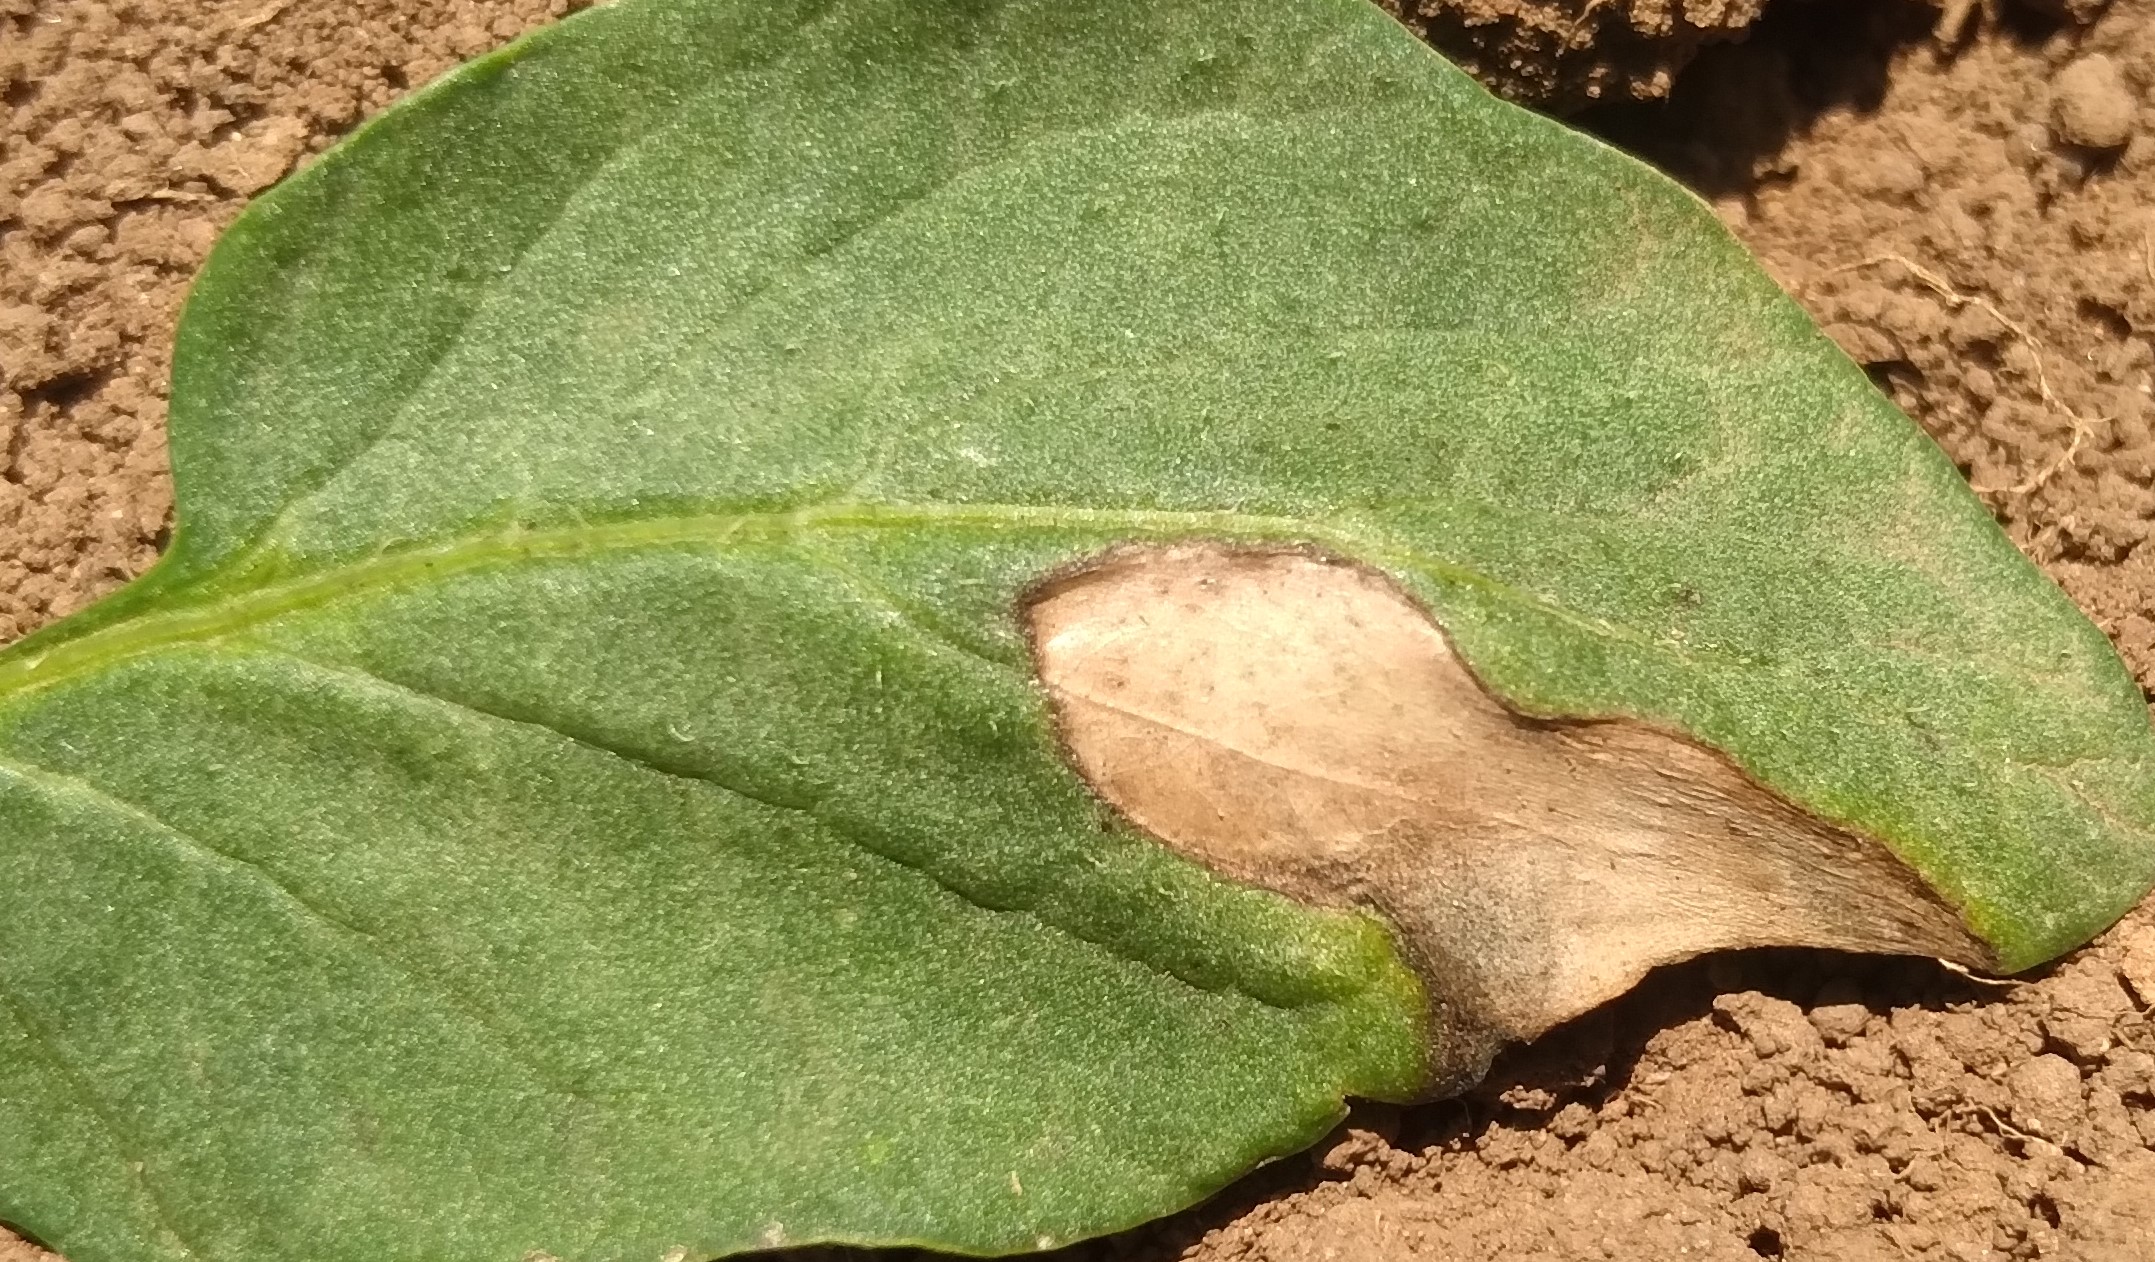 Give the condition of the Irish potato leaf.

early blight
